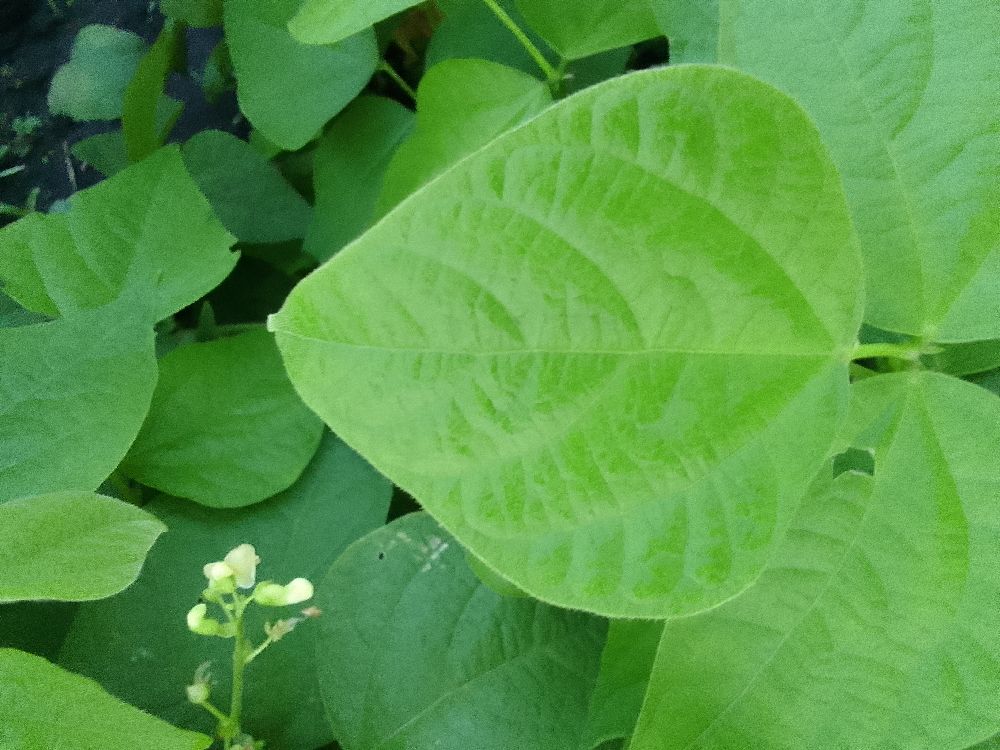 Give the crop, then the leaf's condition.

common bean, healthy
